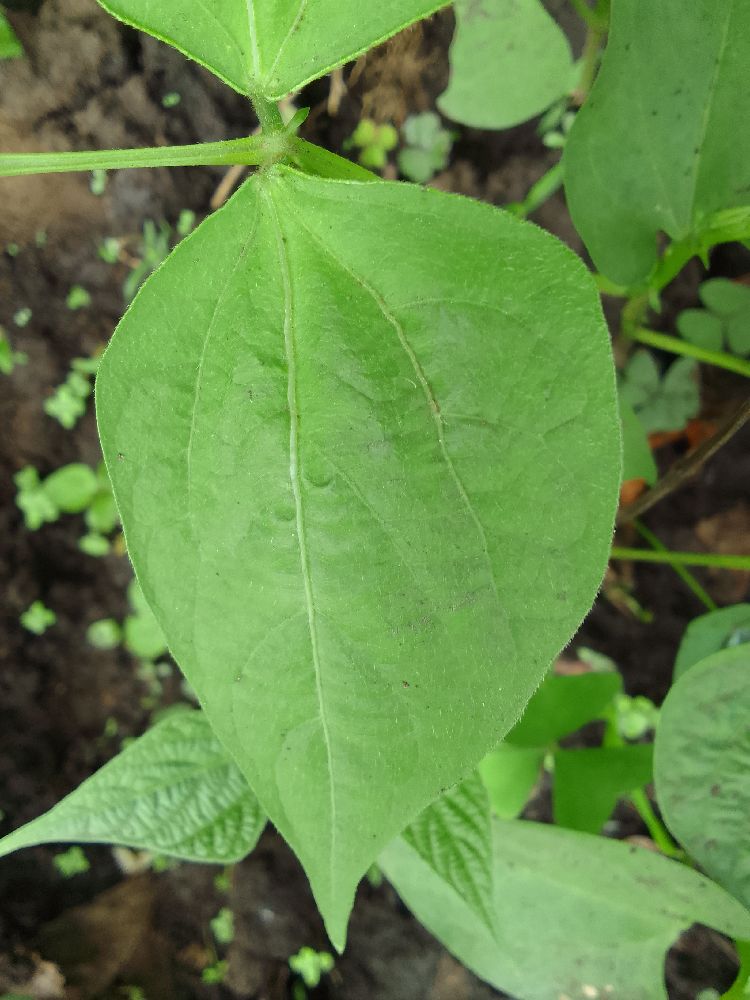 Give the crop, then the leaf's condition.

maize, healthy
